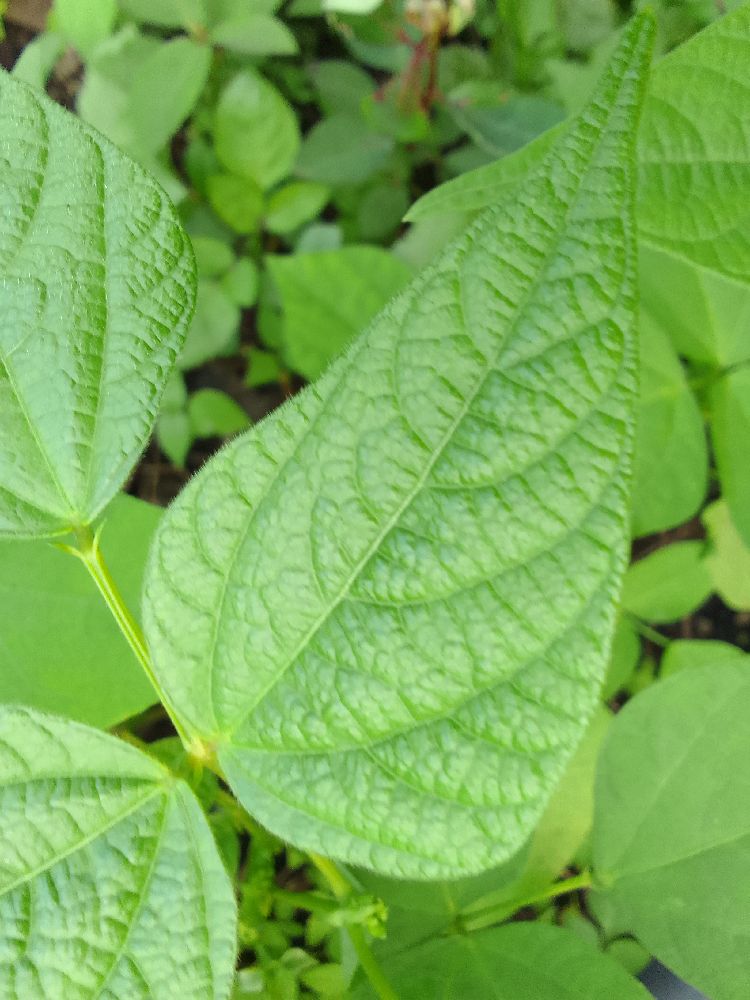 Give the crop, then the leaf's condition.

common bean, healthy
